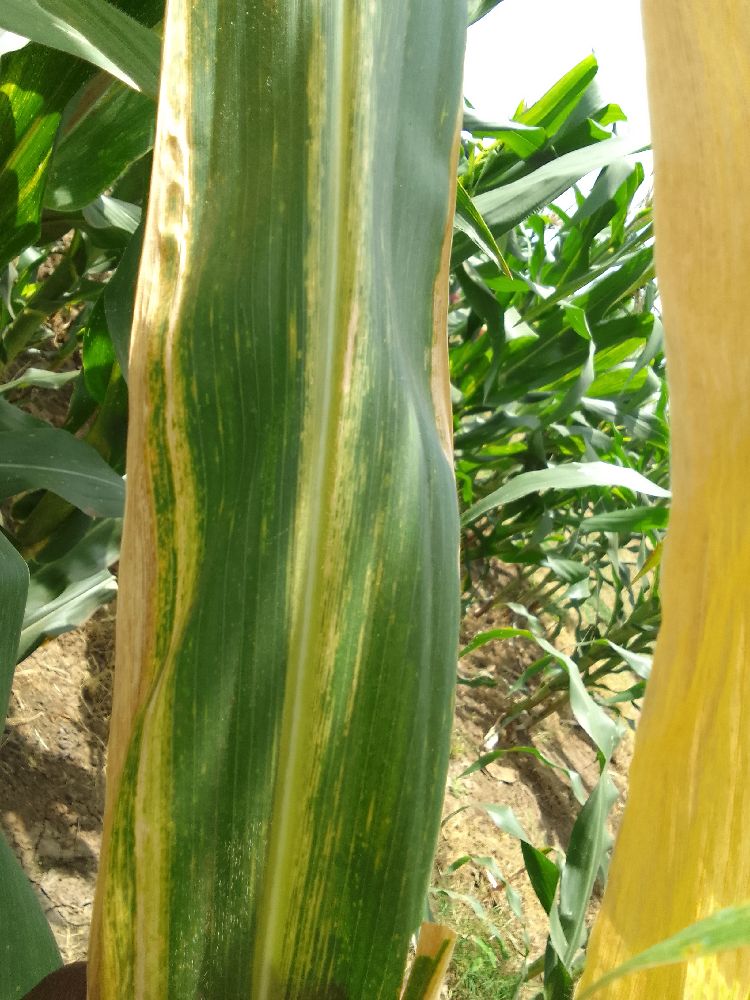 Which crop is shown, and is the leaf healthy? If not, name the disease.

maize, maize lethal necrosis
